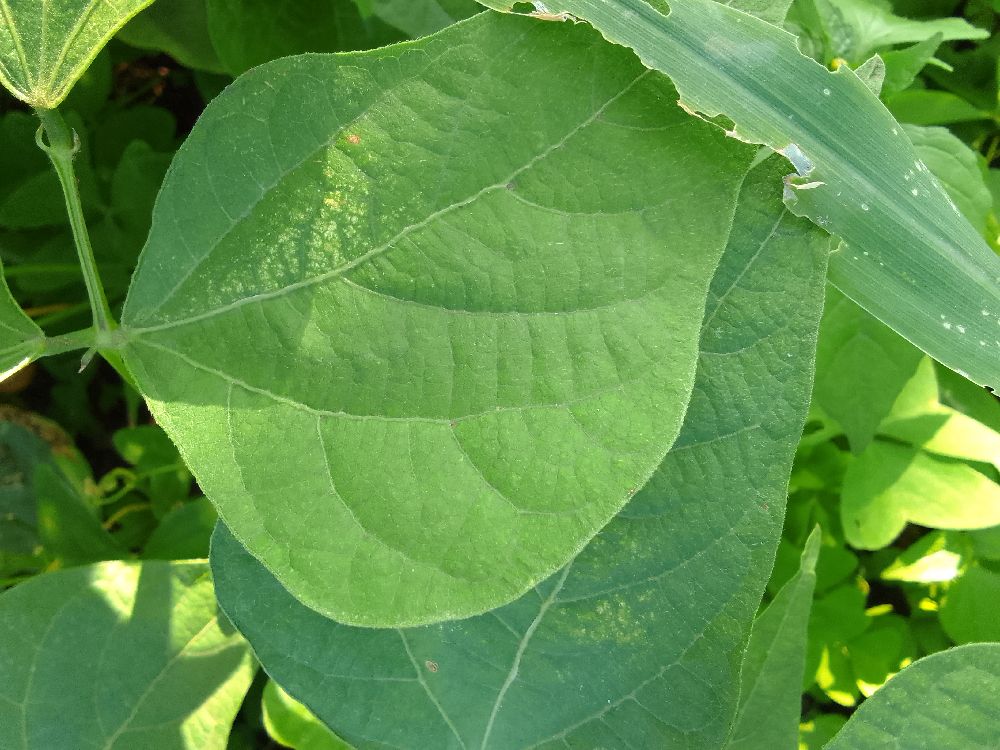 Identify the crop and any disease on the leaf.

common bean, healthy
